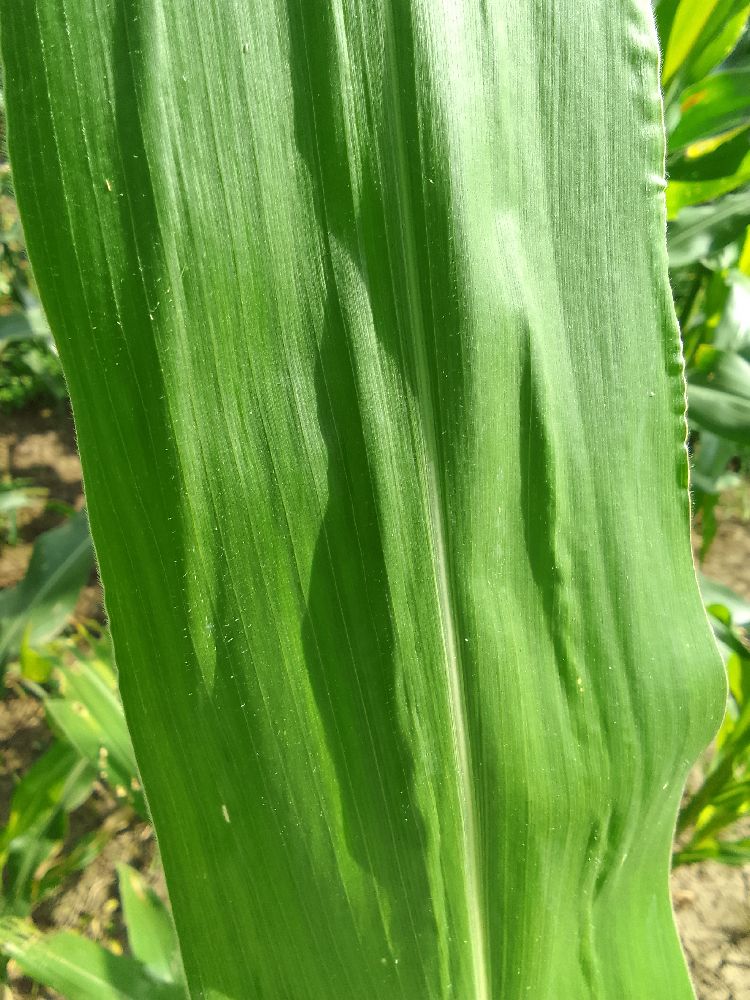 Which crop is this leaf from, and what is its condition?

maize, healthy
